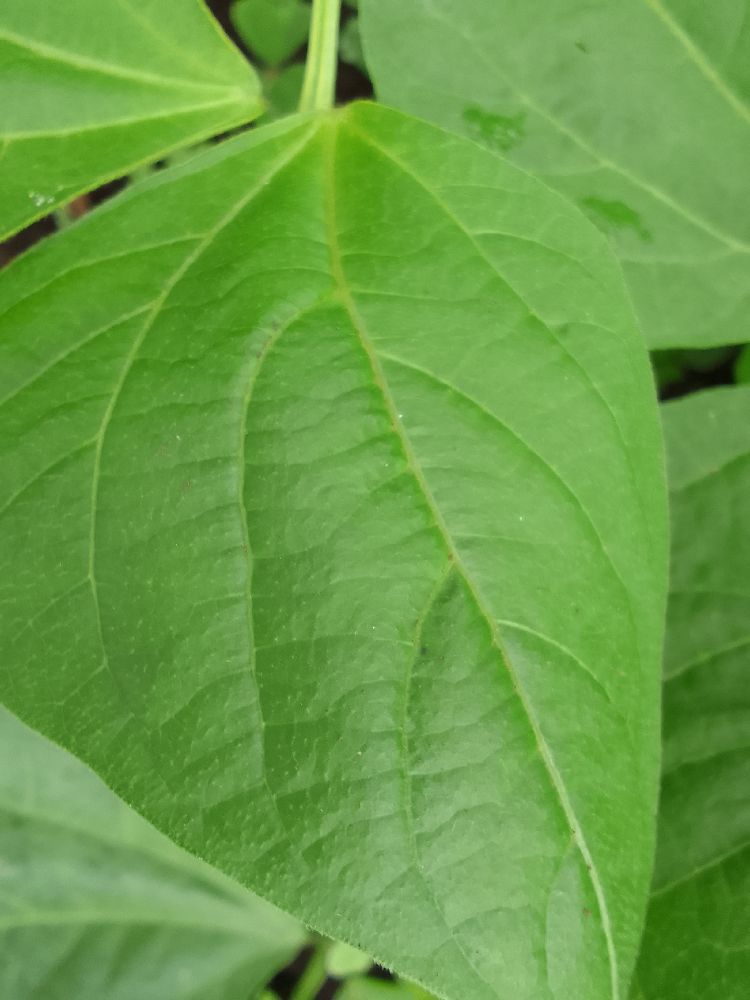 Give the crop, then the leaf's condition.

common bean, healthy
